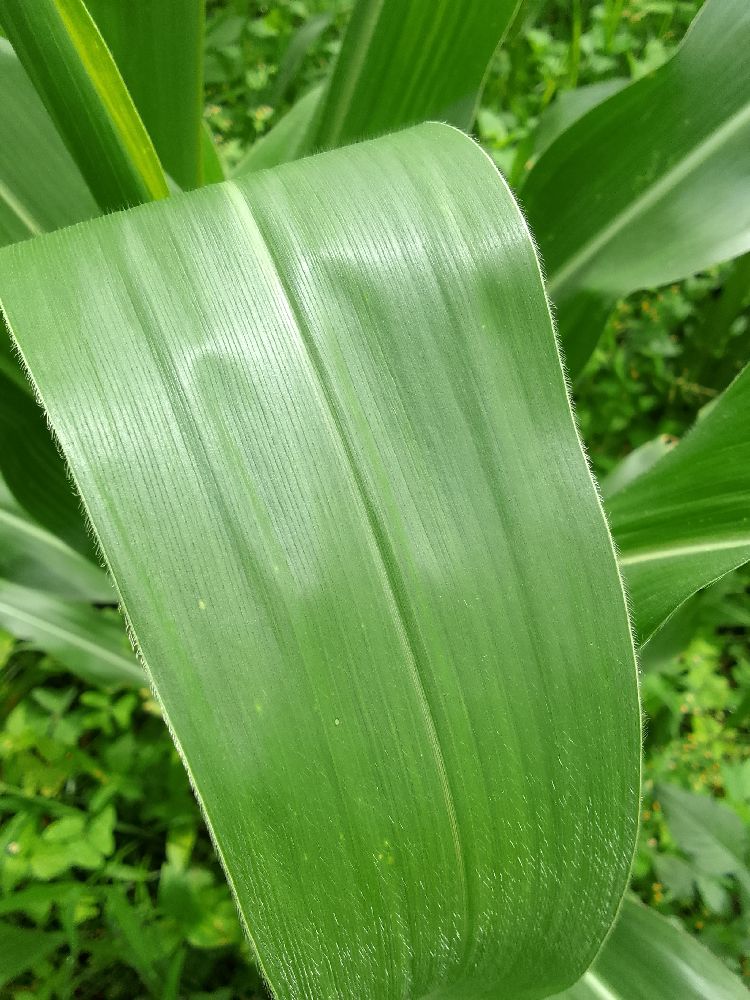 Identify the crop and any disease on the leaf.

maize, healthy
